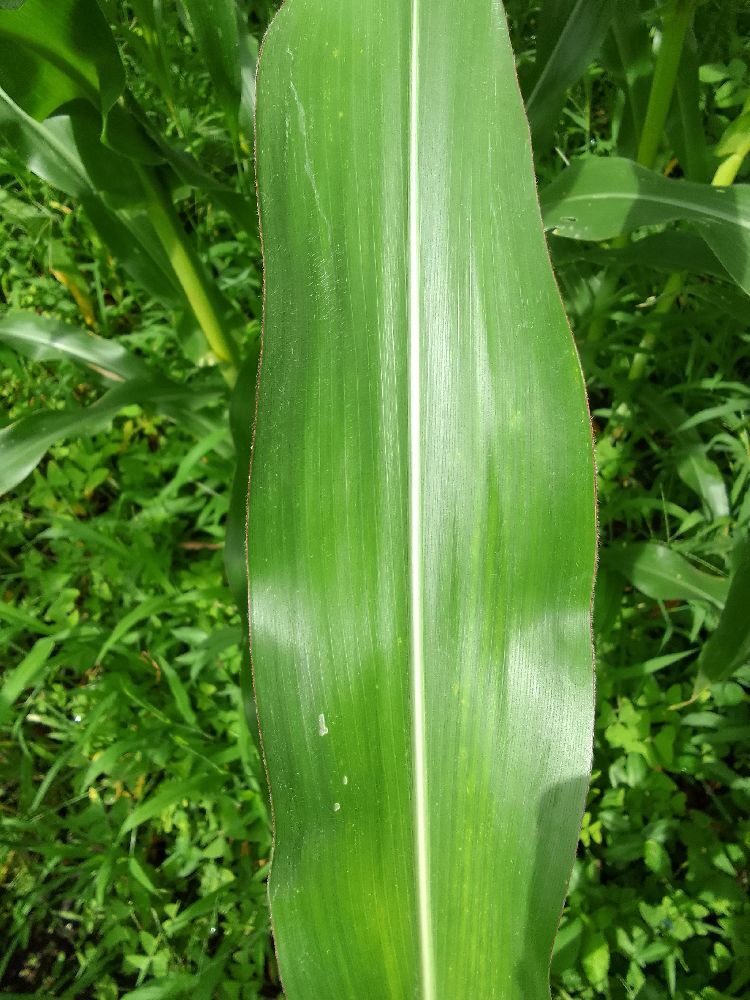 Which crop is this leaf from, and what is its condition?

maize, healthy
